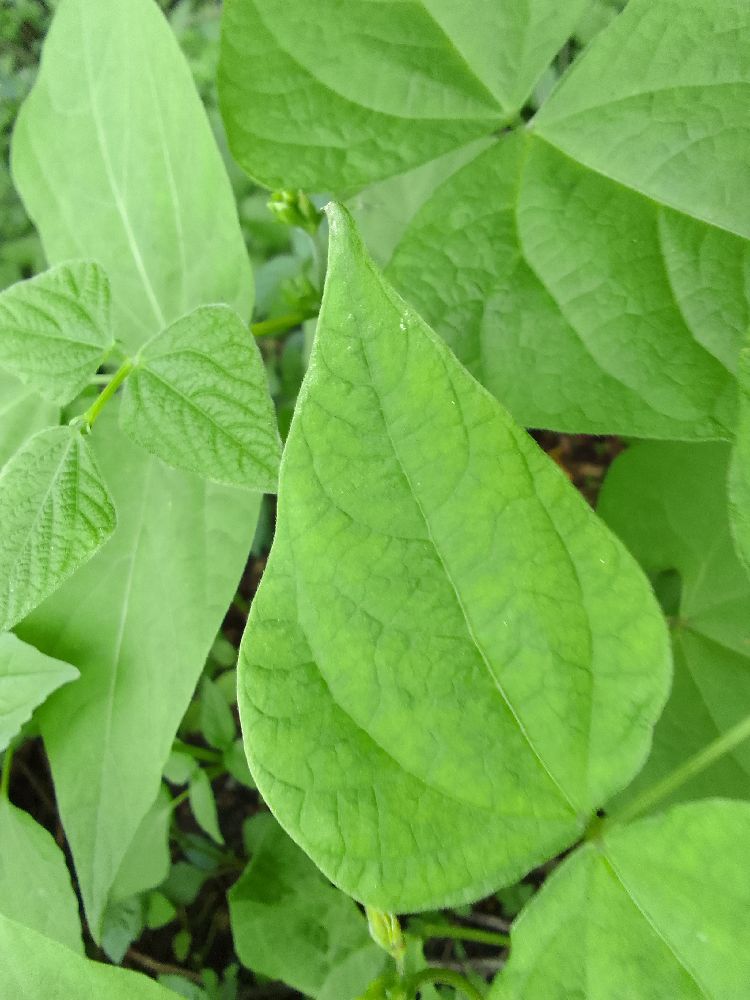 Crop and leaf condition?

common bean, healthy
